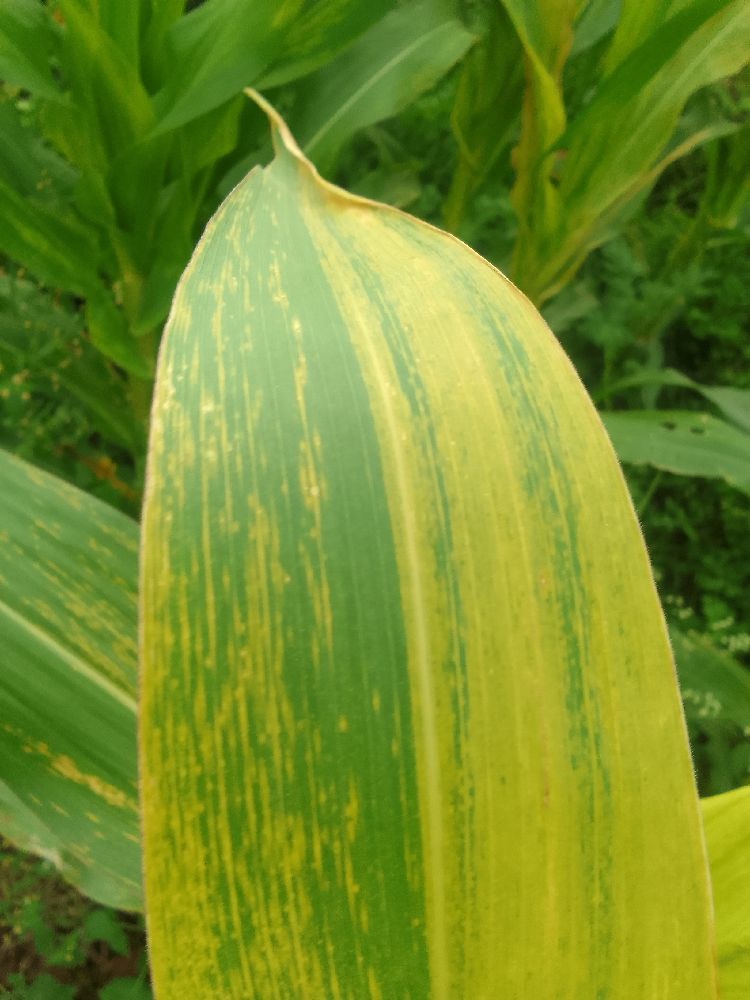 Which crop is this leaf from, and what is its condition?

maize, maize lethal necrosis
